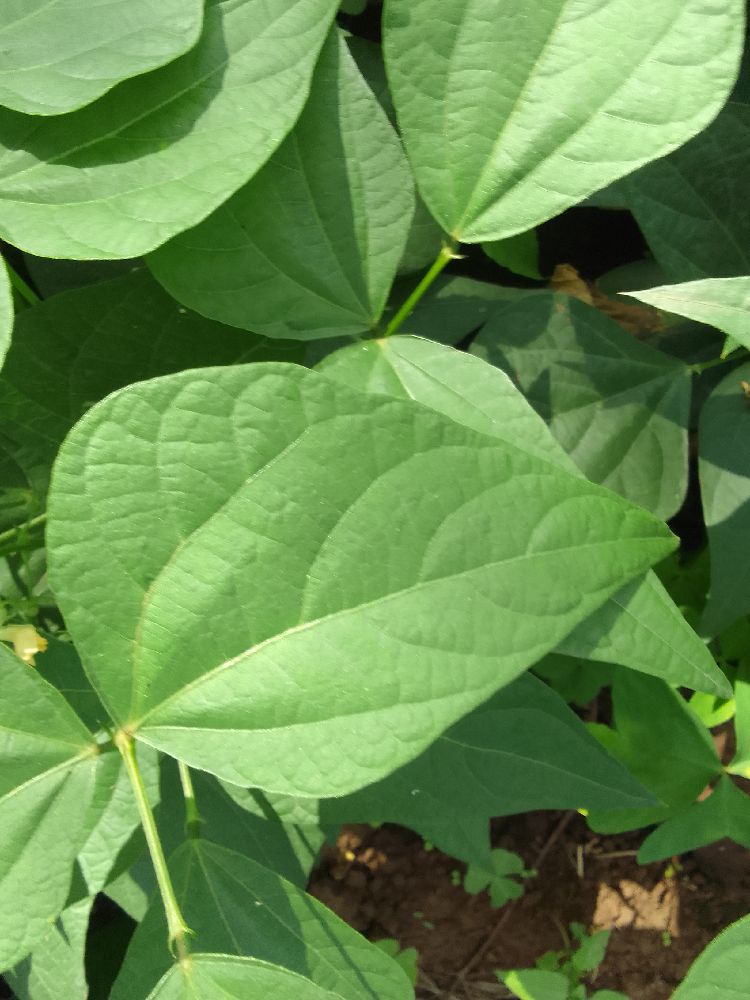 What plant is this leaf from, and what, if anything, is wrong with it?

common bean, healthy
